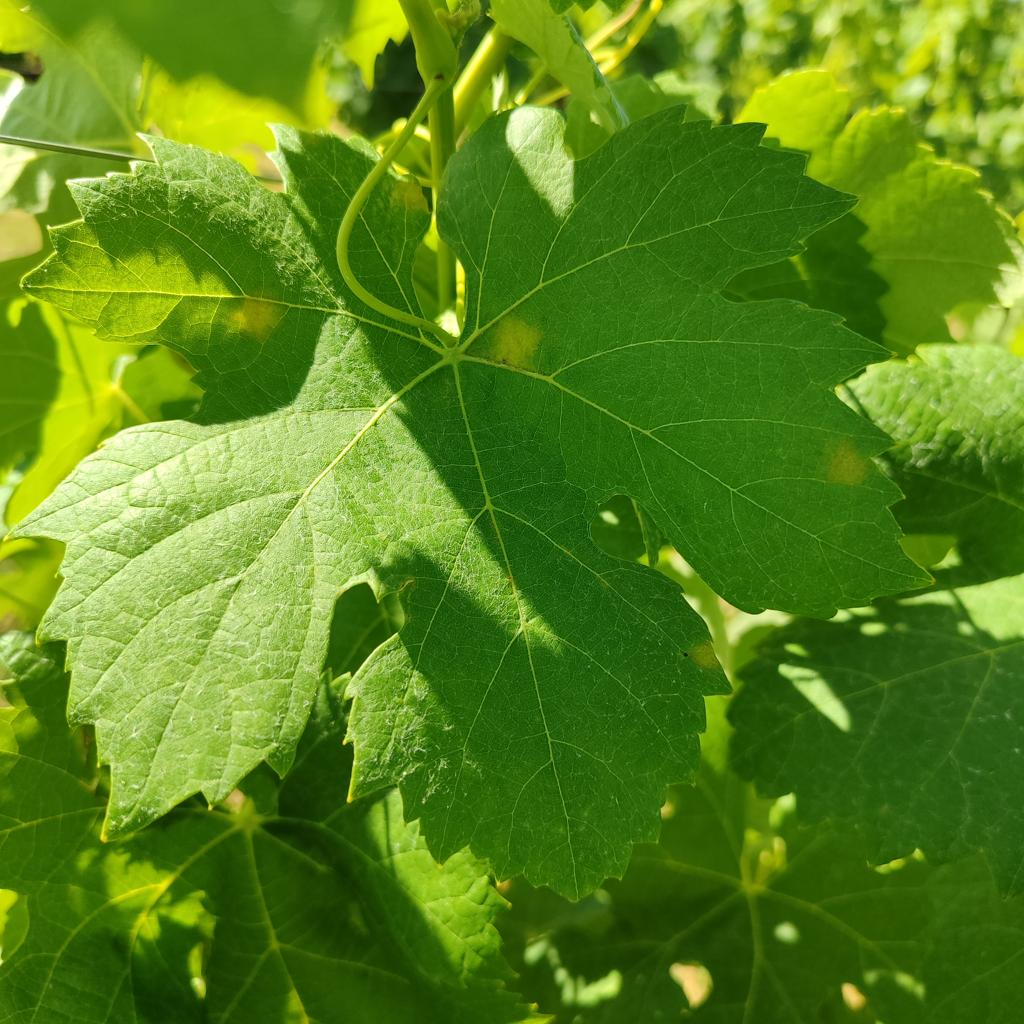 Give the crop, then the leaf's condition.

grapevine, downy mildew
